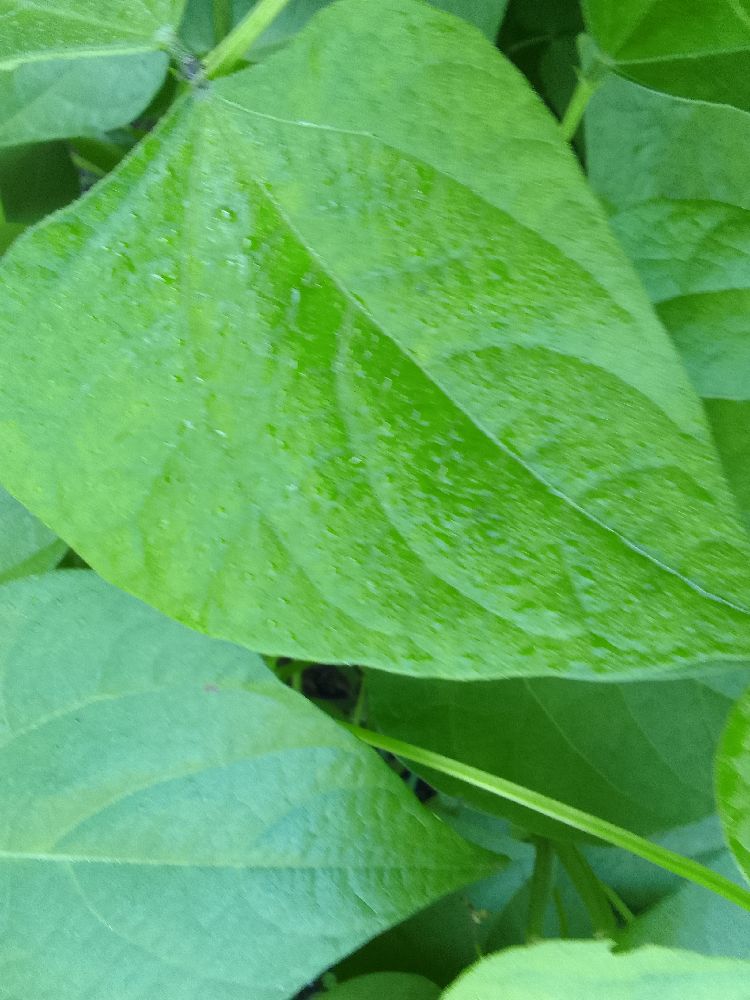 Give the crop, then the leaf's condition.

common bean, healthy
